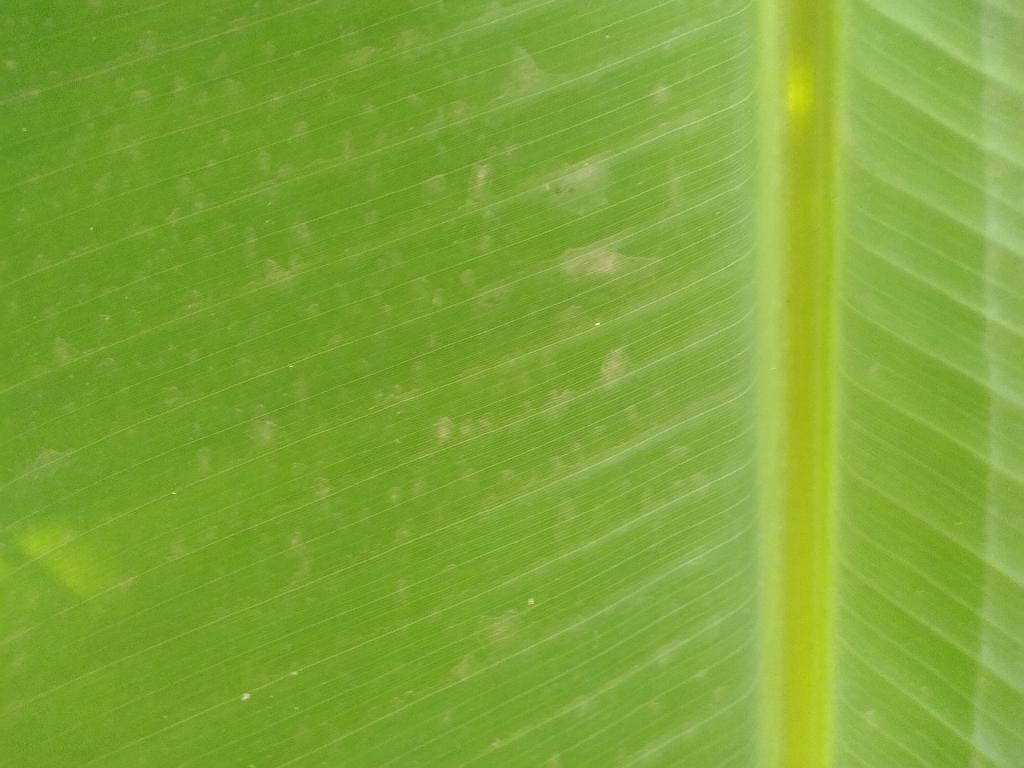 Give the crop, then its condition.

banana, healthy
